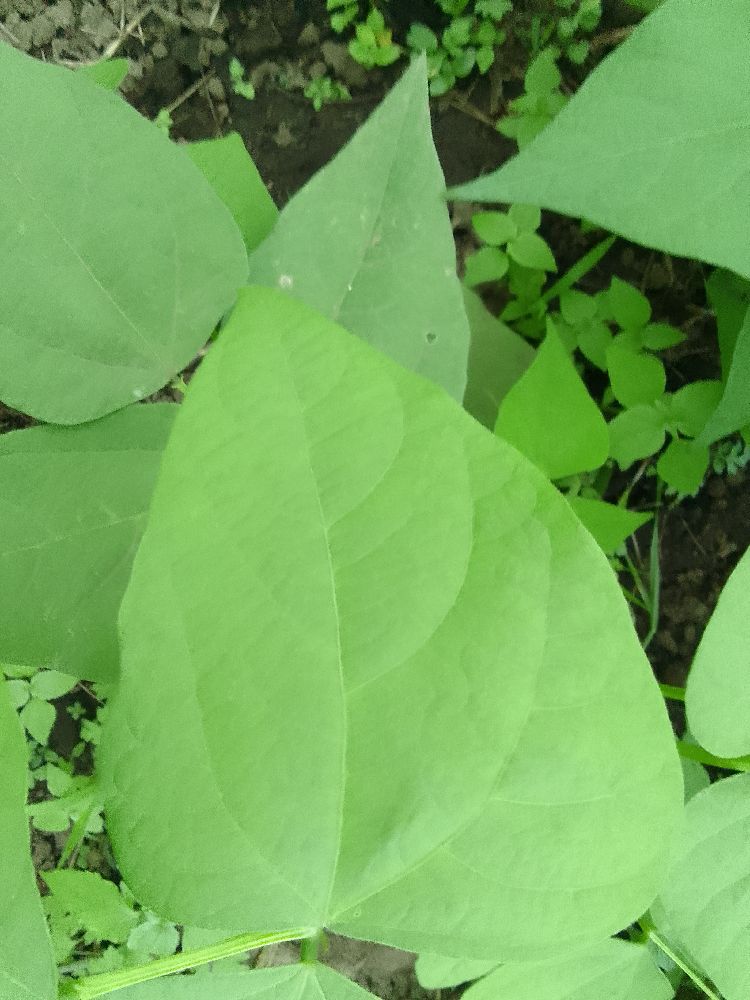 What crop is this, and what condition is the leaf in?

common bean, healthy
